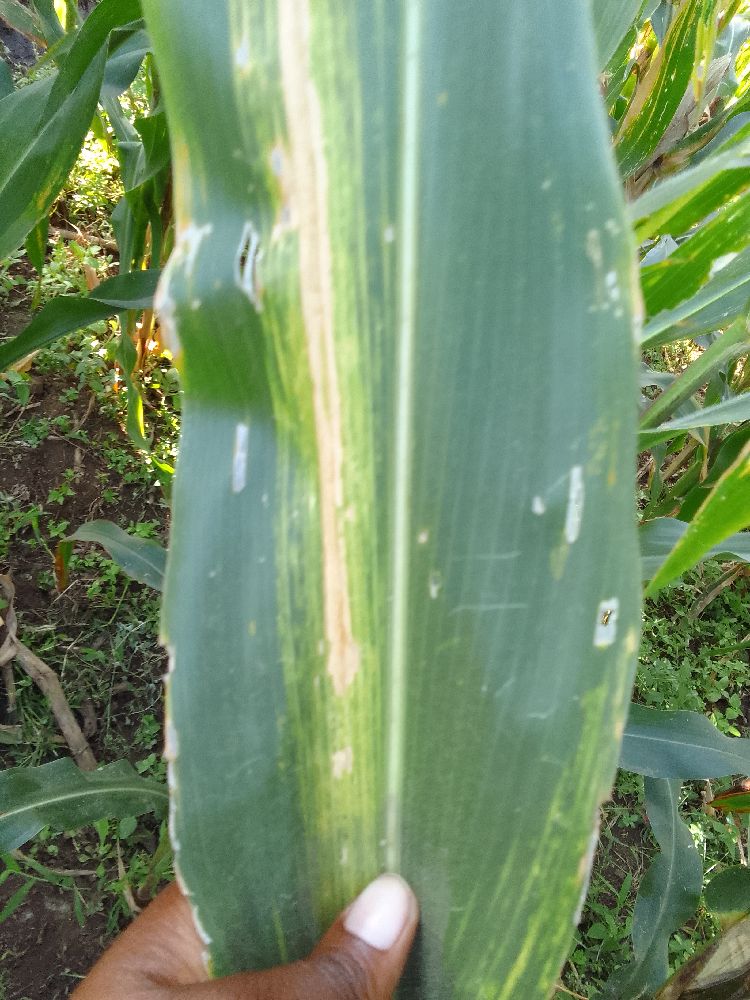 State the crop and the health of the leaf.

maize, maize lethal necrosis
